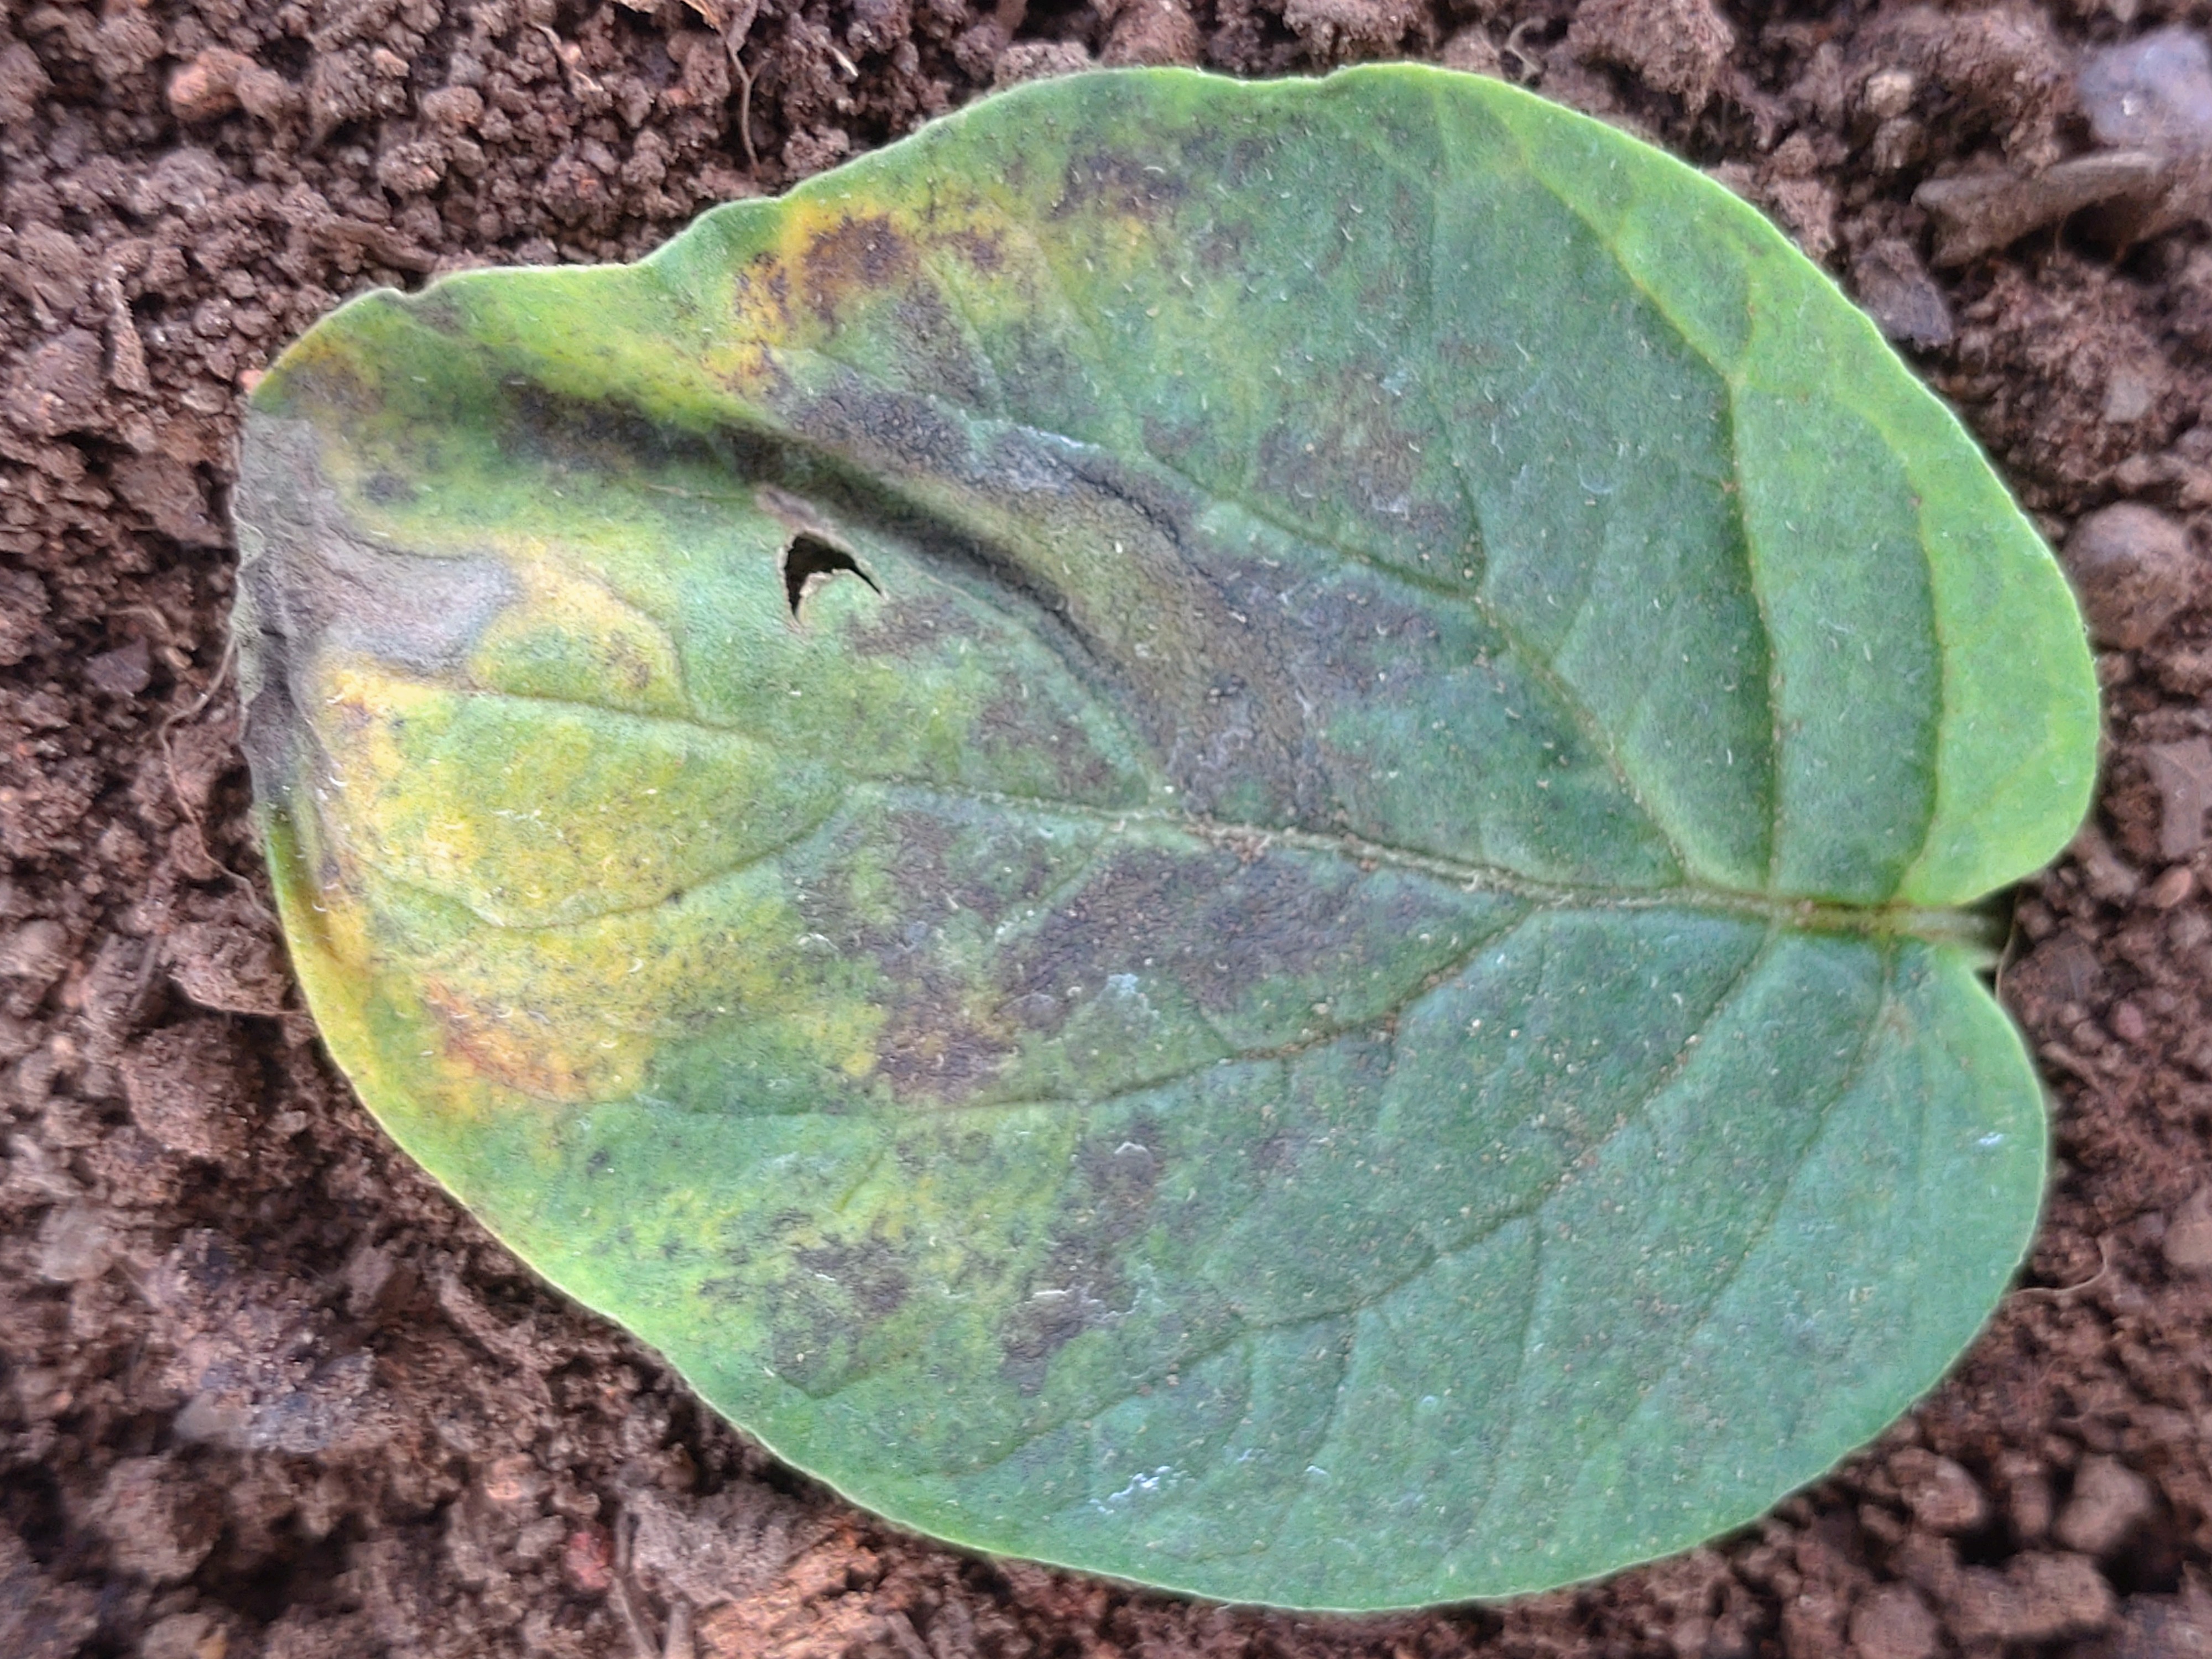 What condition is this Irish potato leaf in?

late blight
